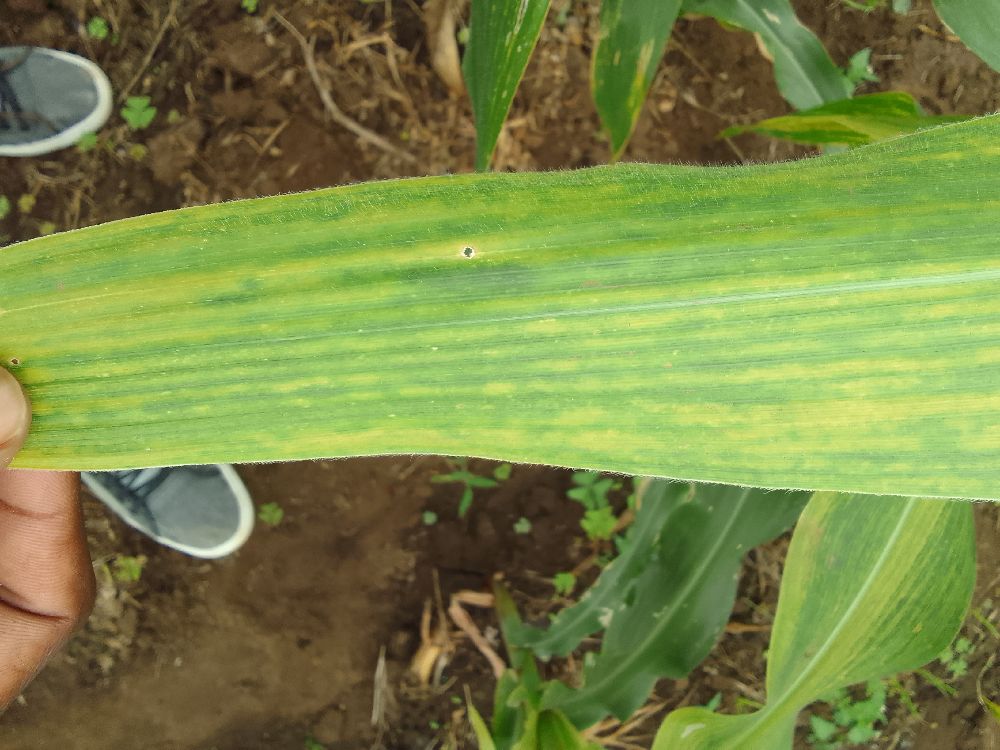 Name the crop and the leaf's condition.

maize, maize lethal necrosis
